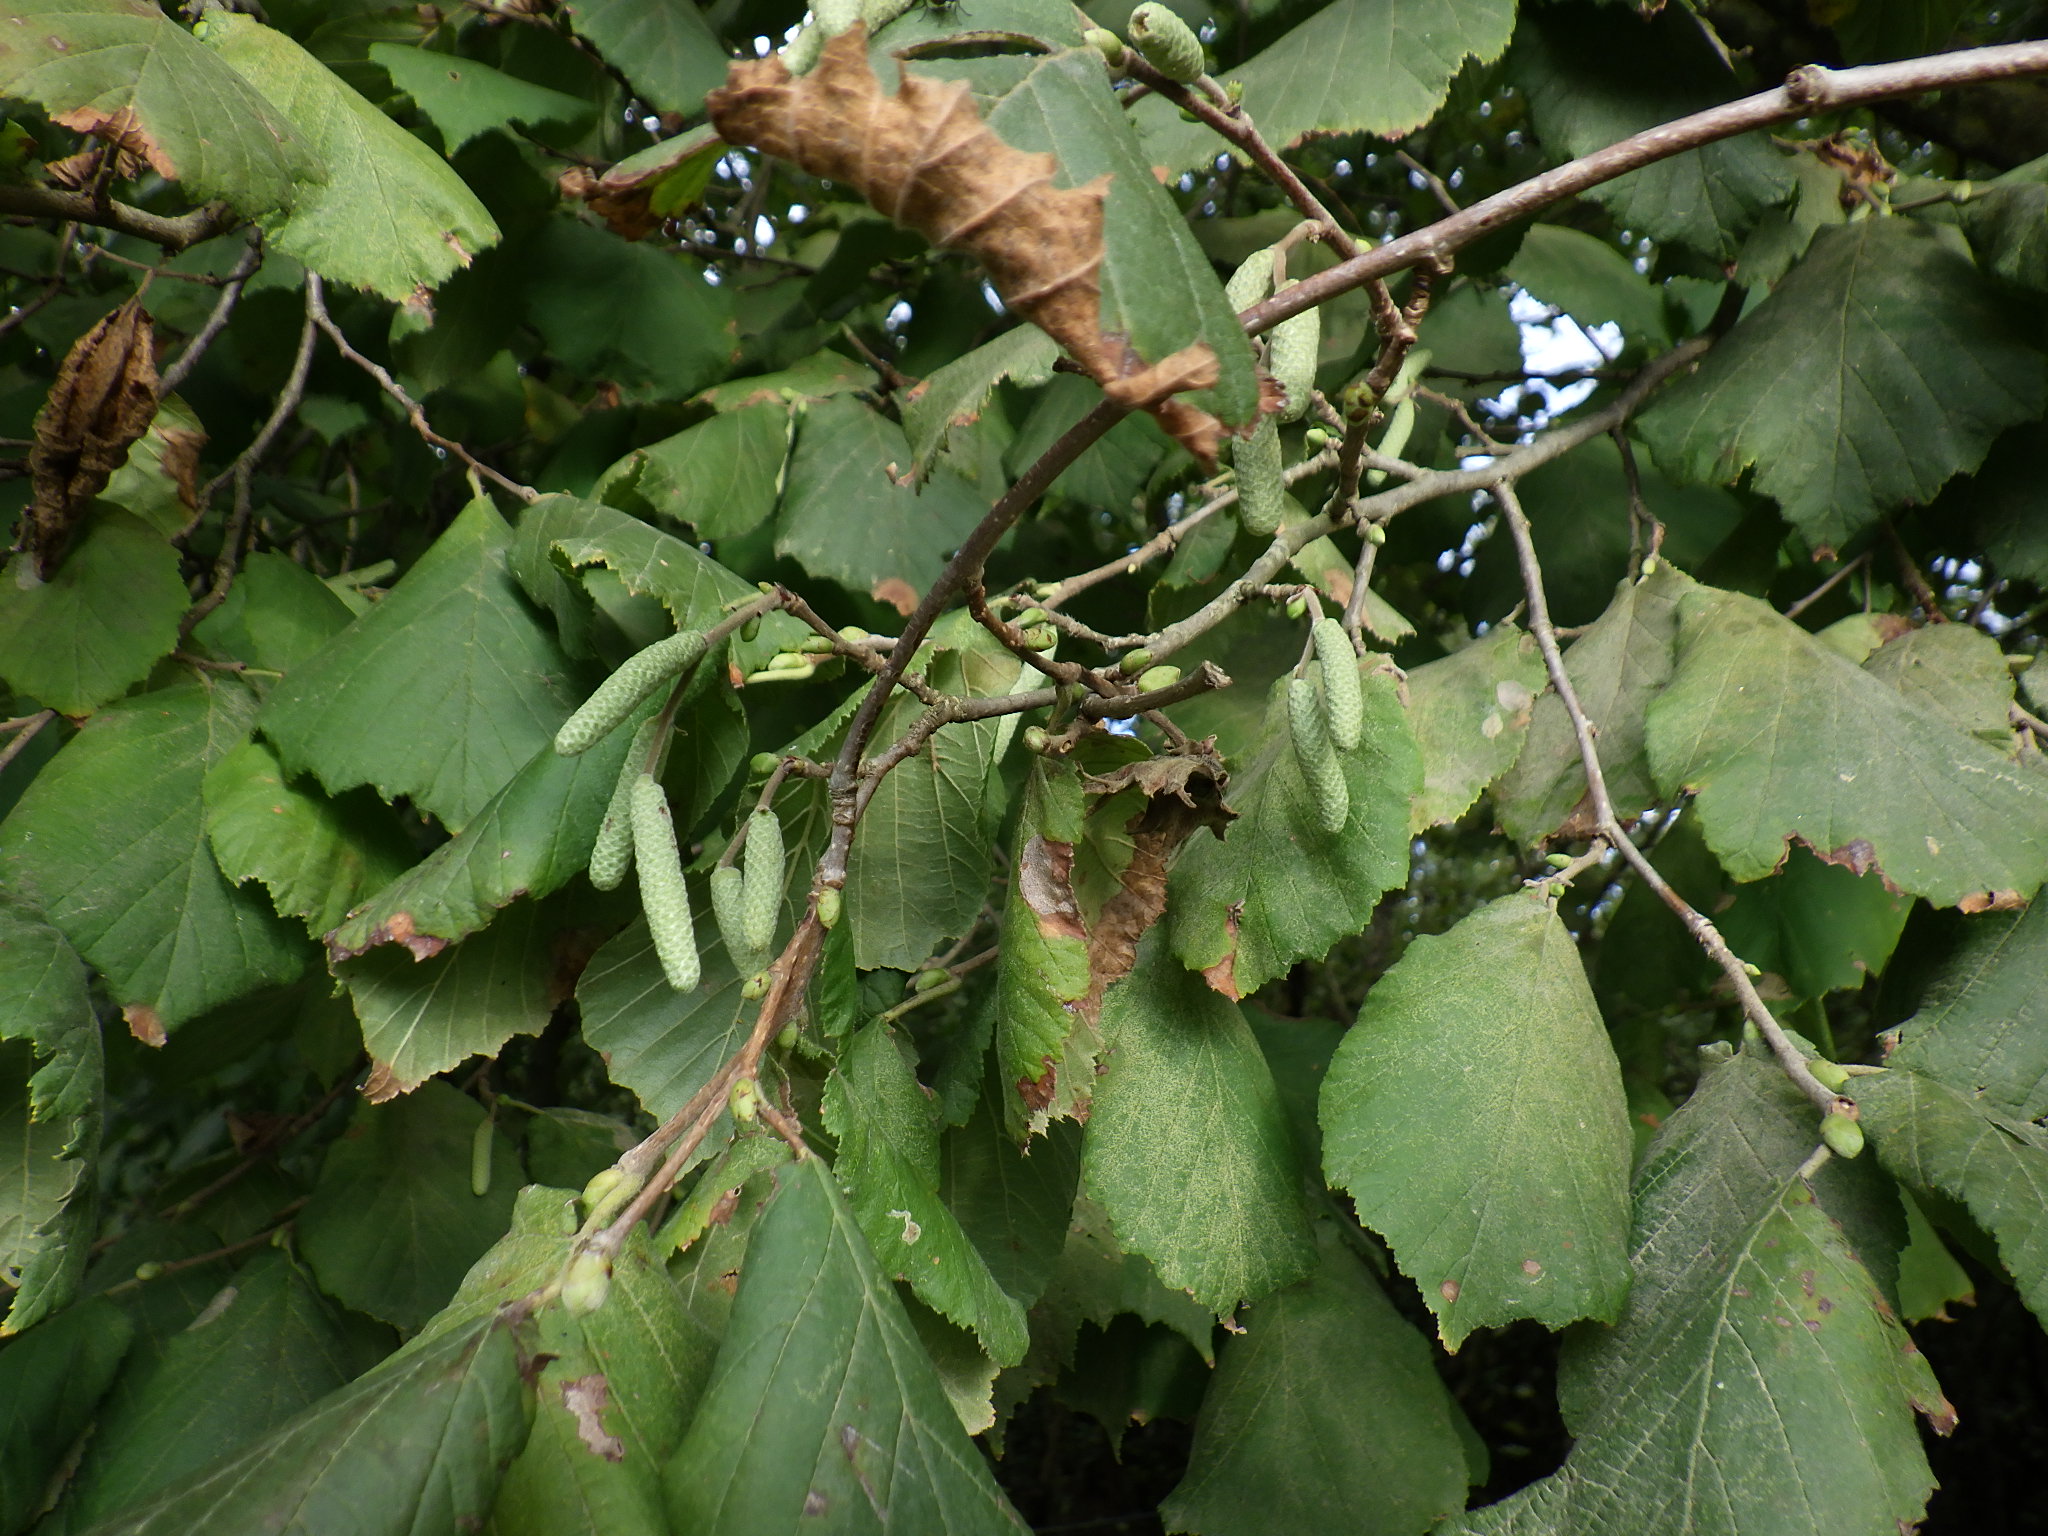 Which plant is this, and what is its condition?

hazel, bacterial spot
